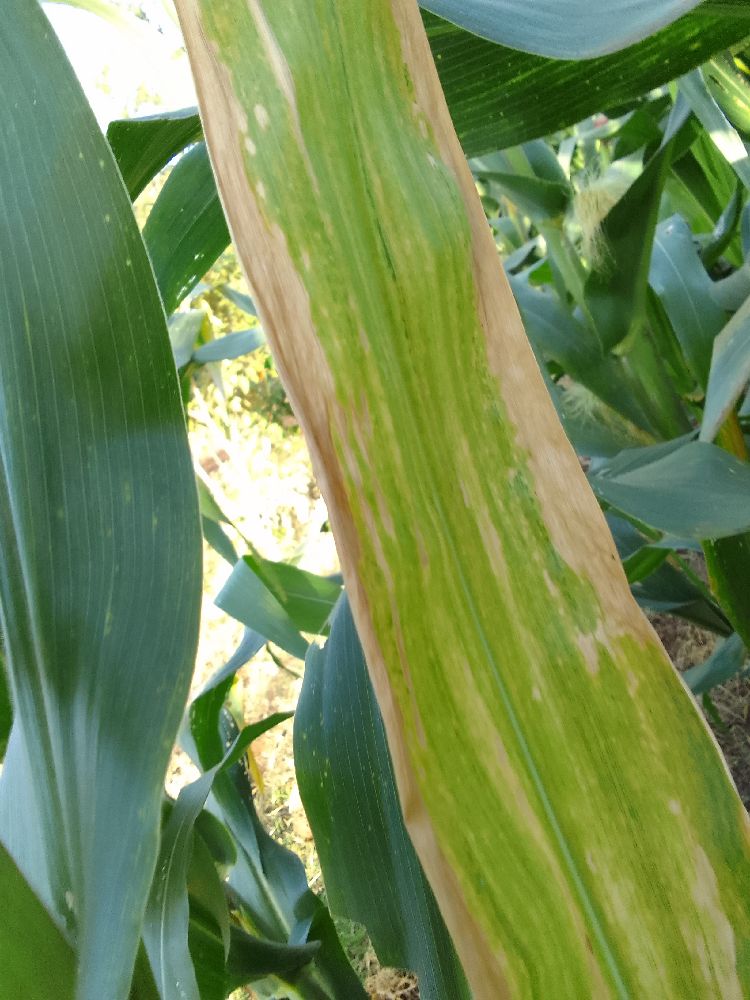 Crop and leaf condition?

maize, maize lethal necrosis
